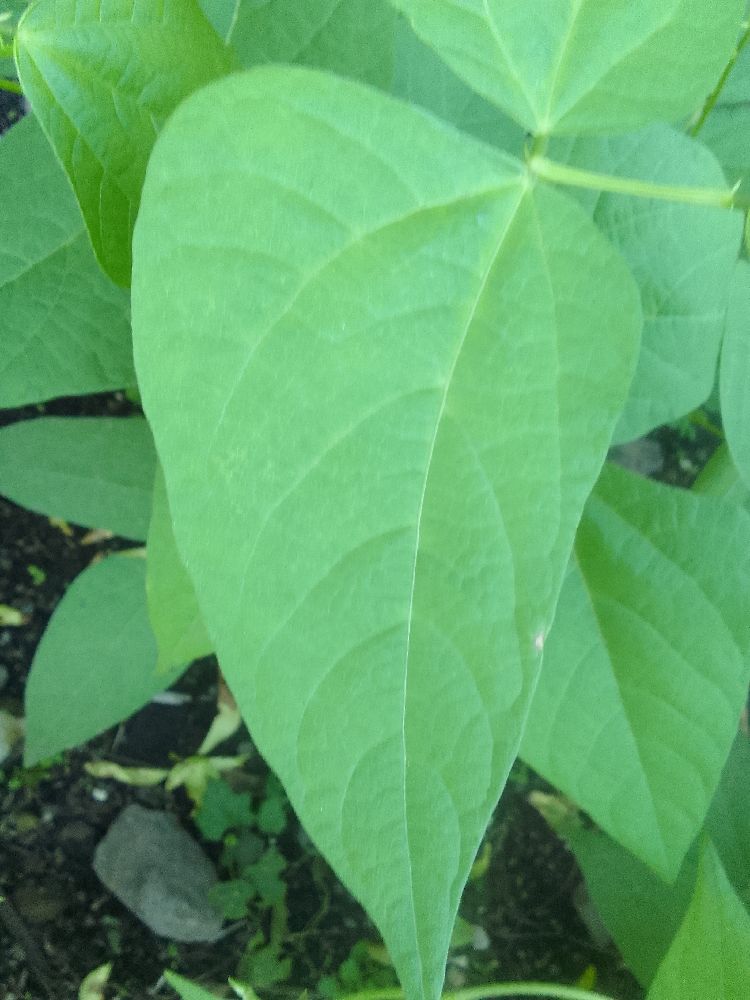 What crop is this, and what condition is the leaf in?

common bean, healthy
